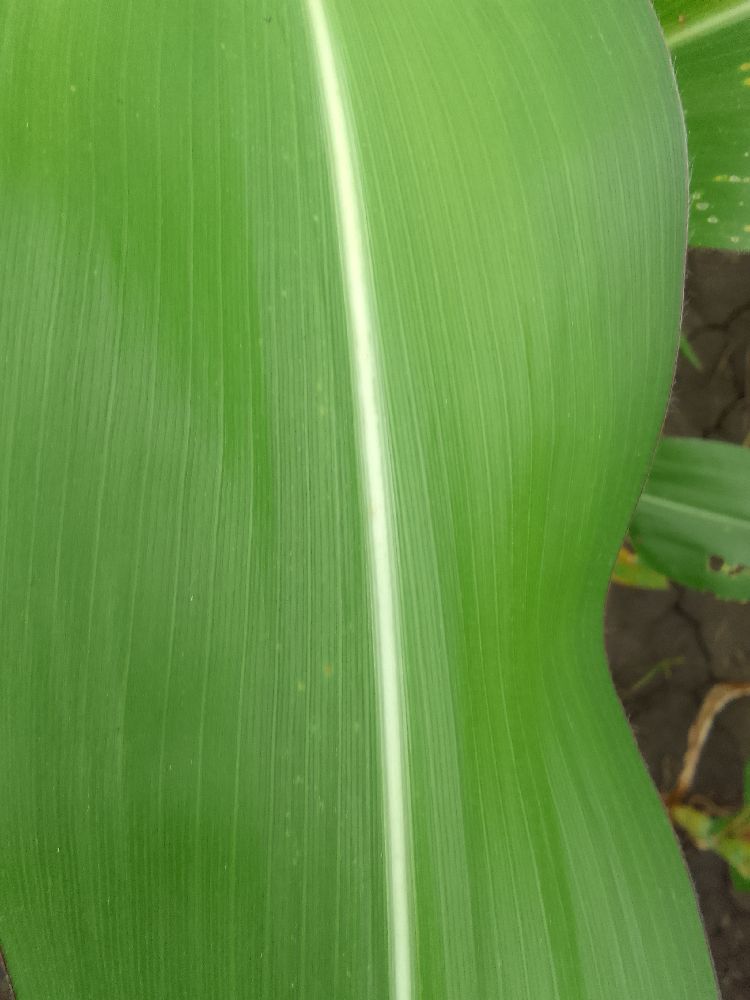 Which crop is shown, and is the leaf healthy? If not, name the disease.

maize, healthy
